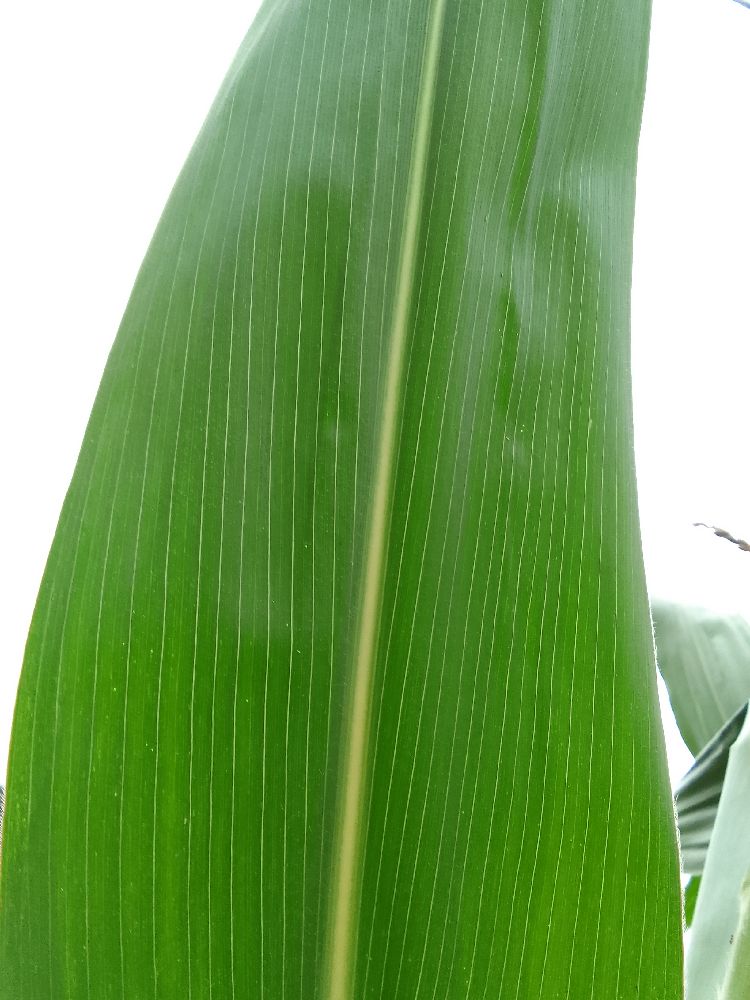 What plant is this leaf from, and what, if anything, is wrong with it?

maize, healthy
